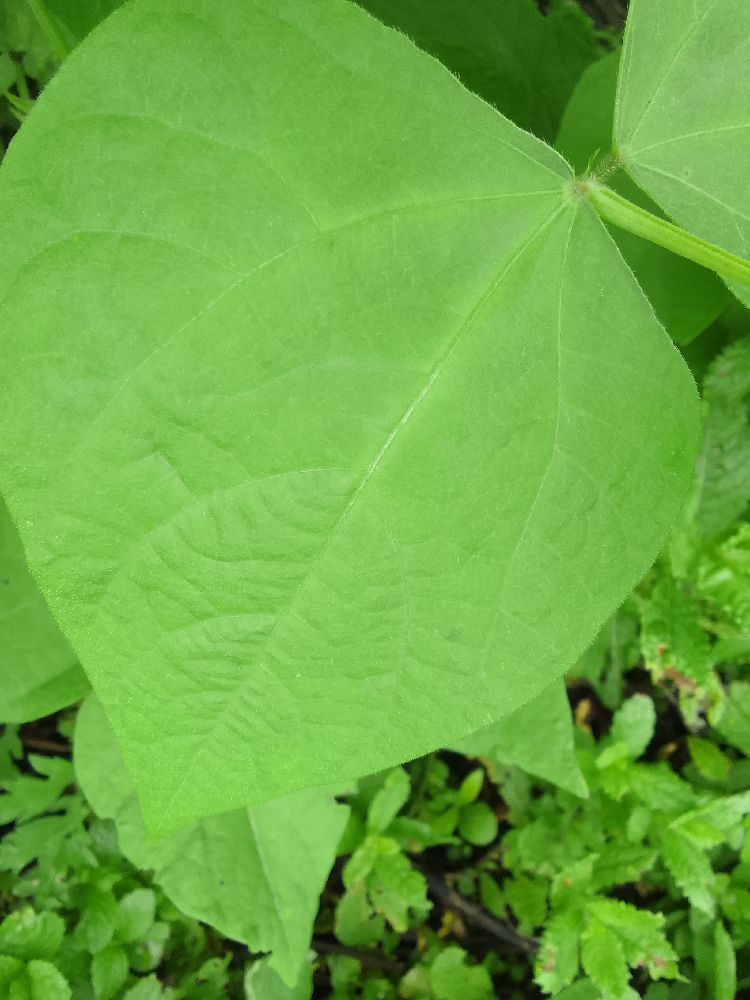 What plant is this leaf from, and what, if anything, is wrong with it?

common bean, healthy
